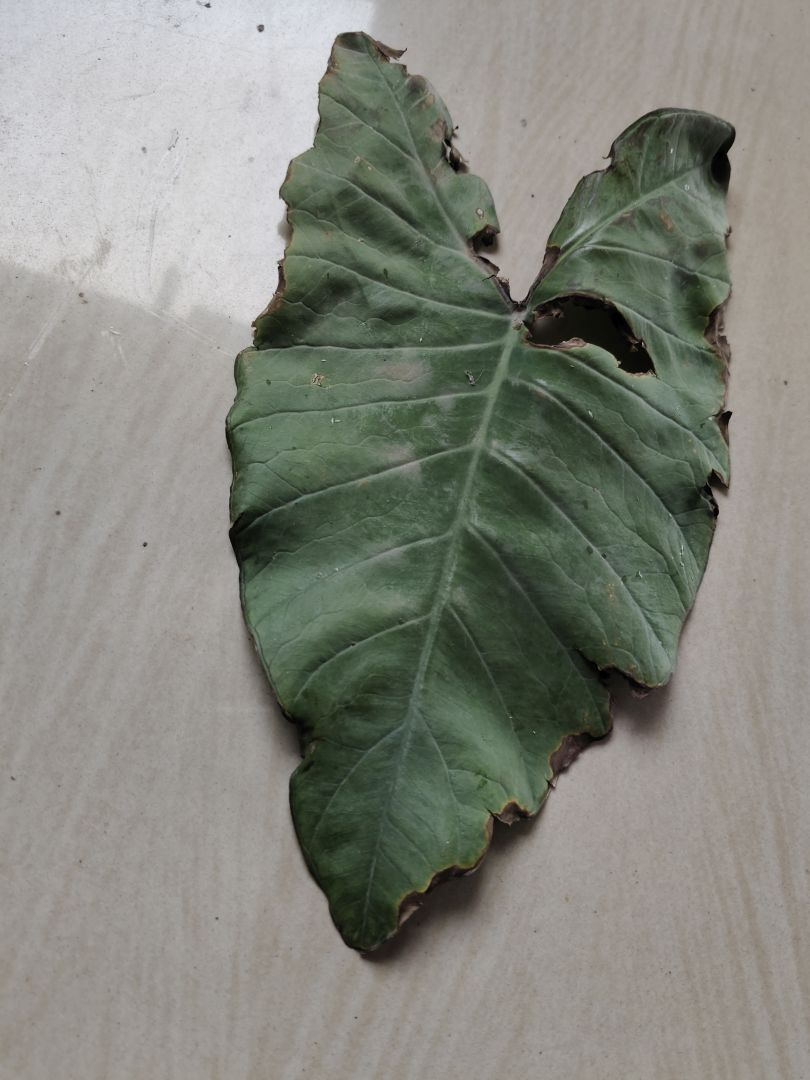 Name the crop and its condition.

taro, leaf blight
